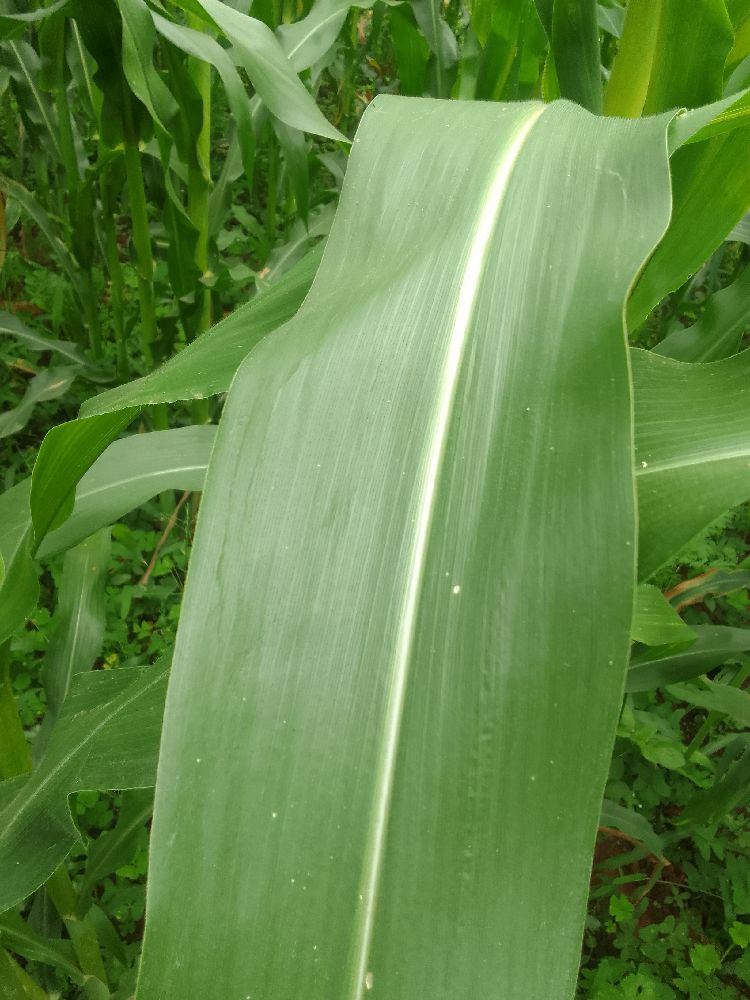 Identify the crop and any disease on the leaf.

maize, healthy
